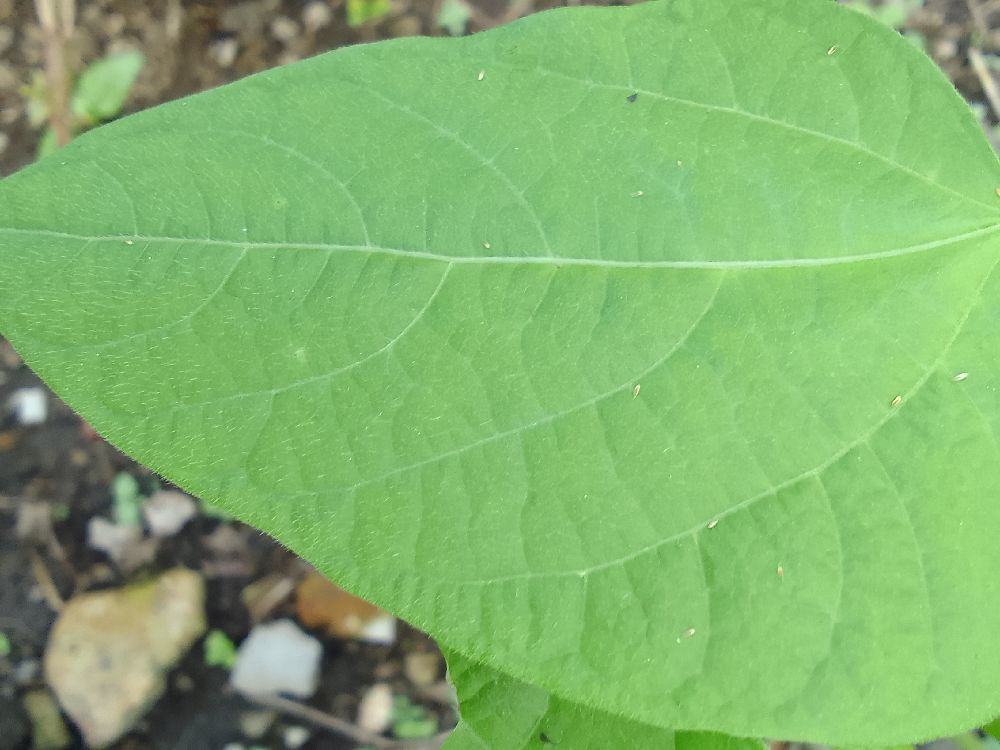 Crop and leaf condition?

common bean, healthy
